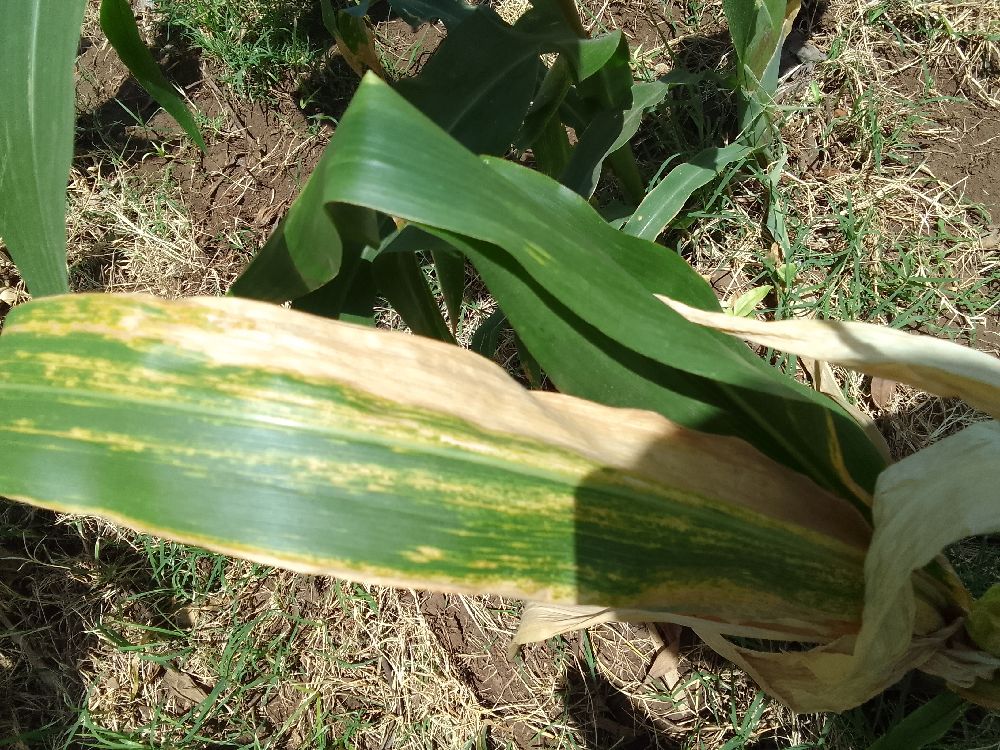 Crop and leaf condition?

maize, maize lethal necrosis
